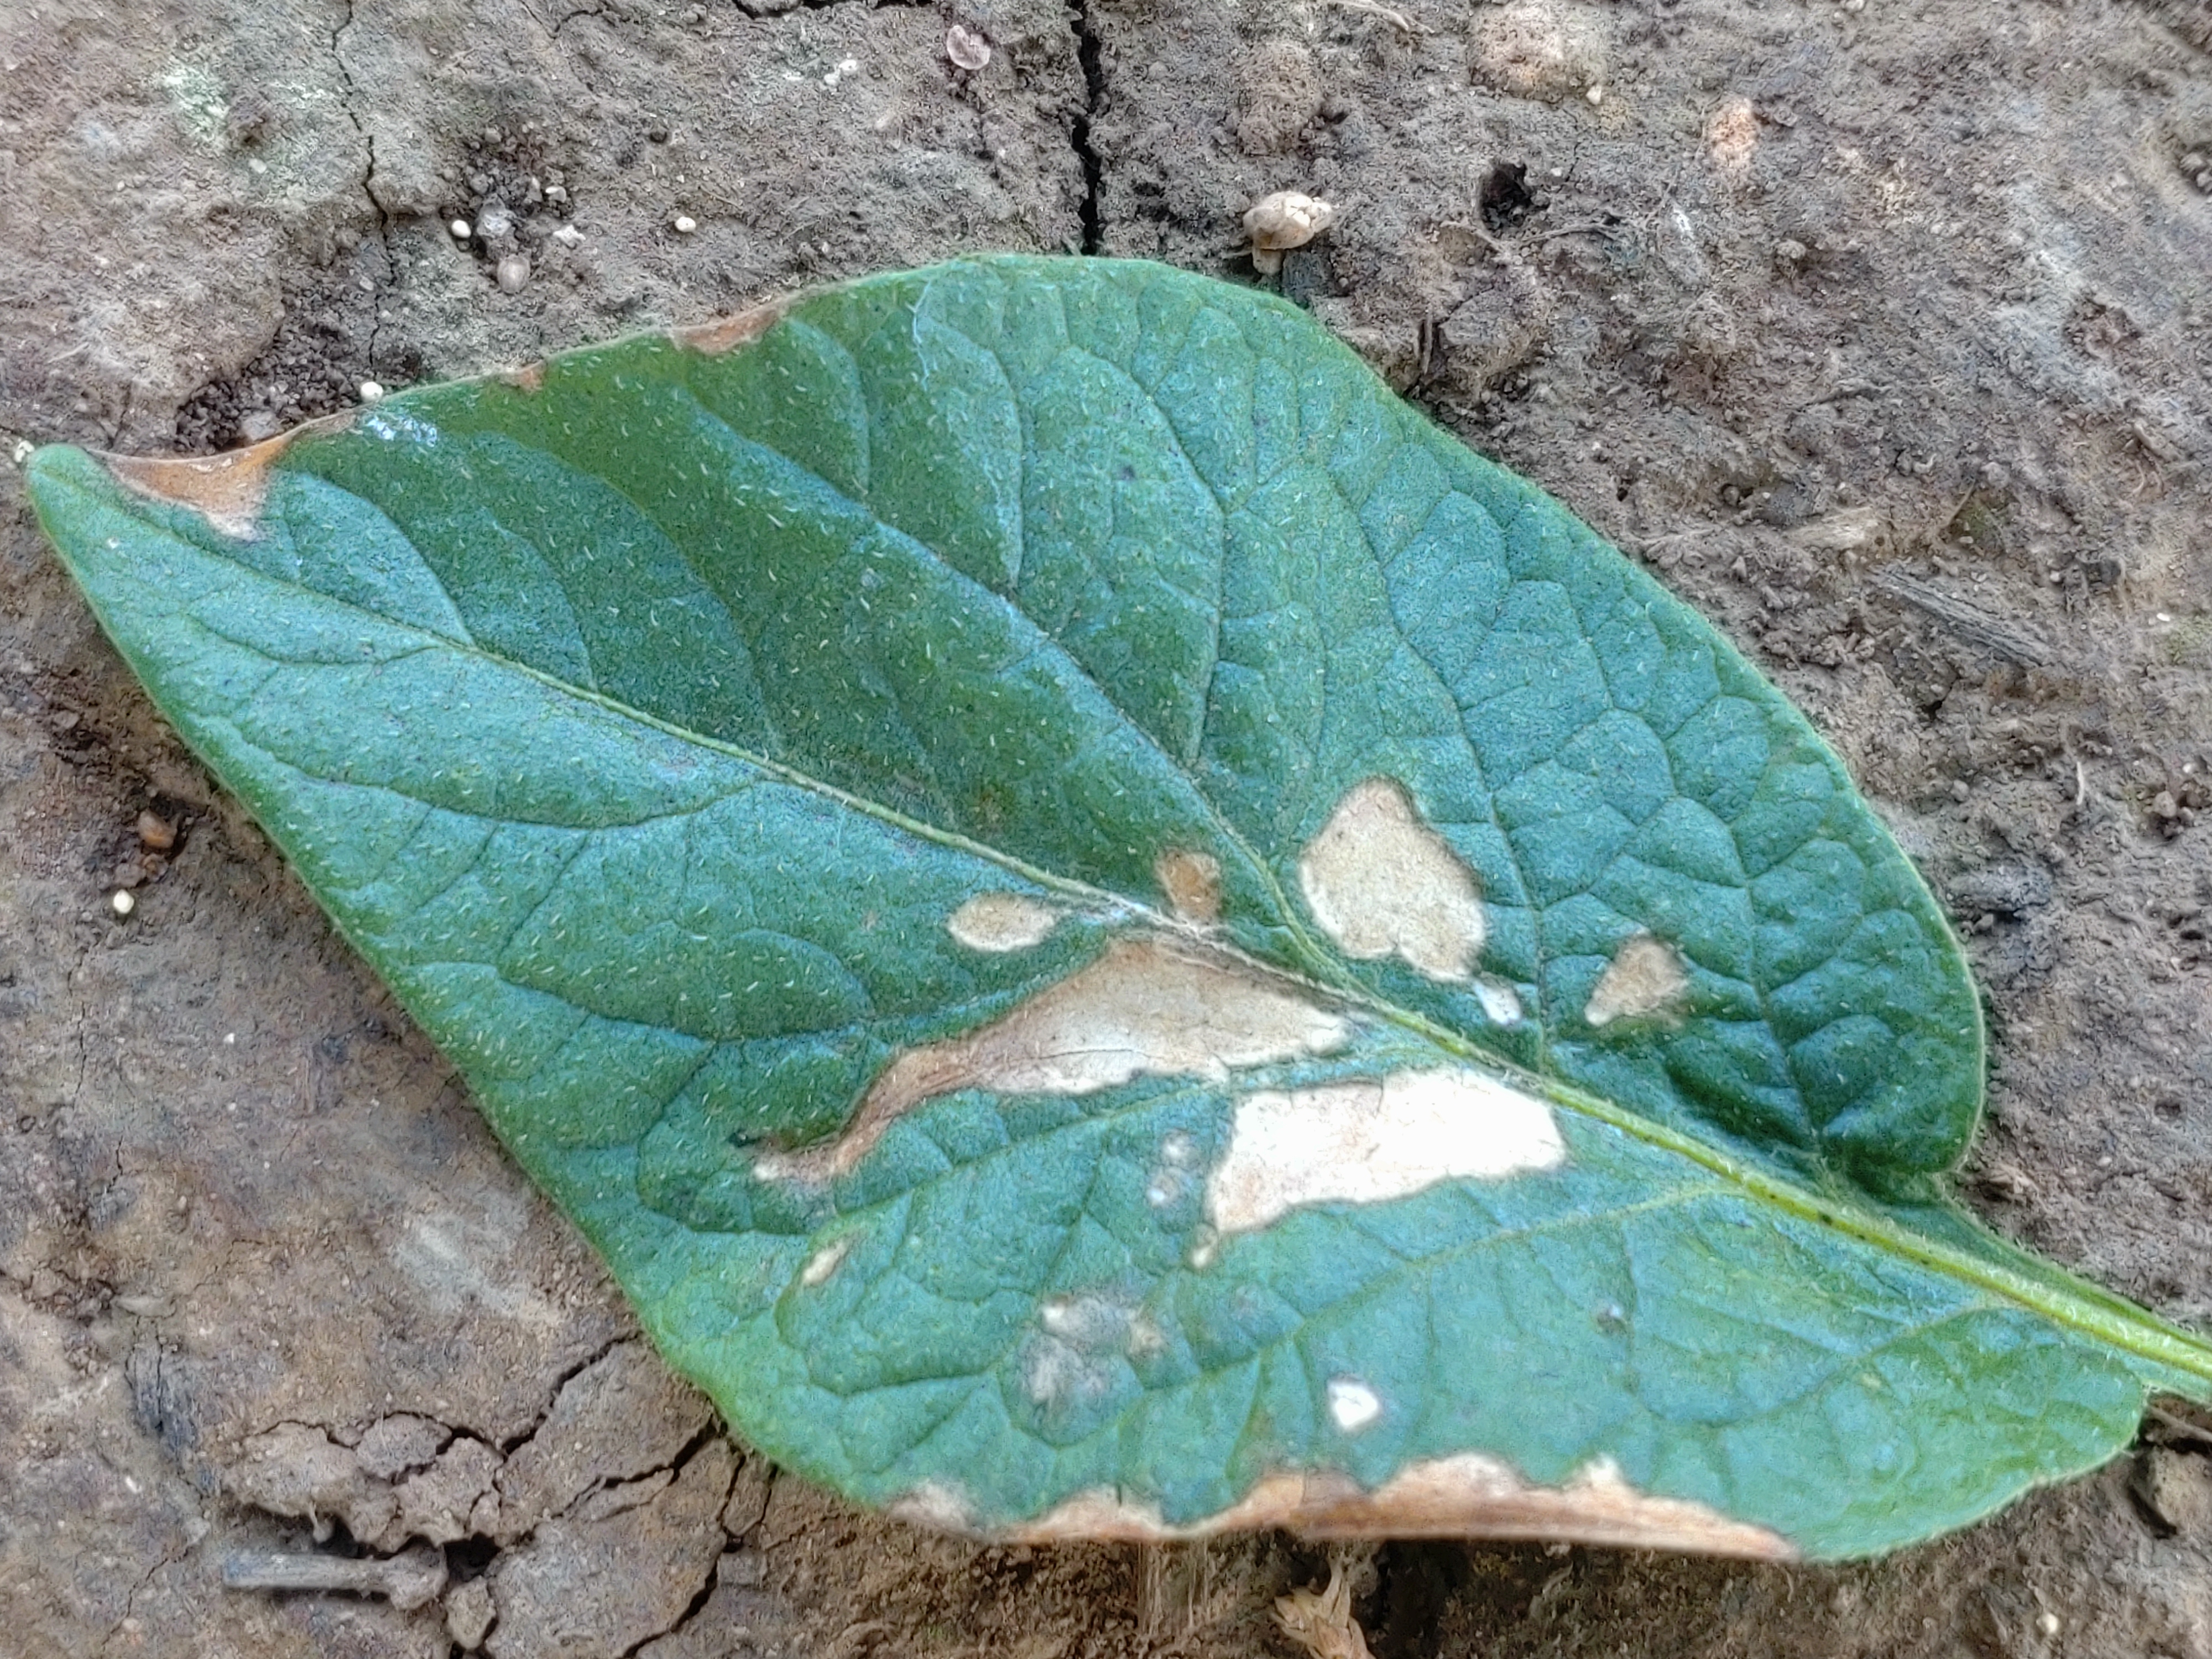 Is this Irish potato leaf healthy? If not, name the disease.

early blight
